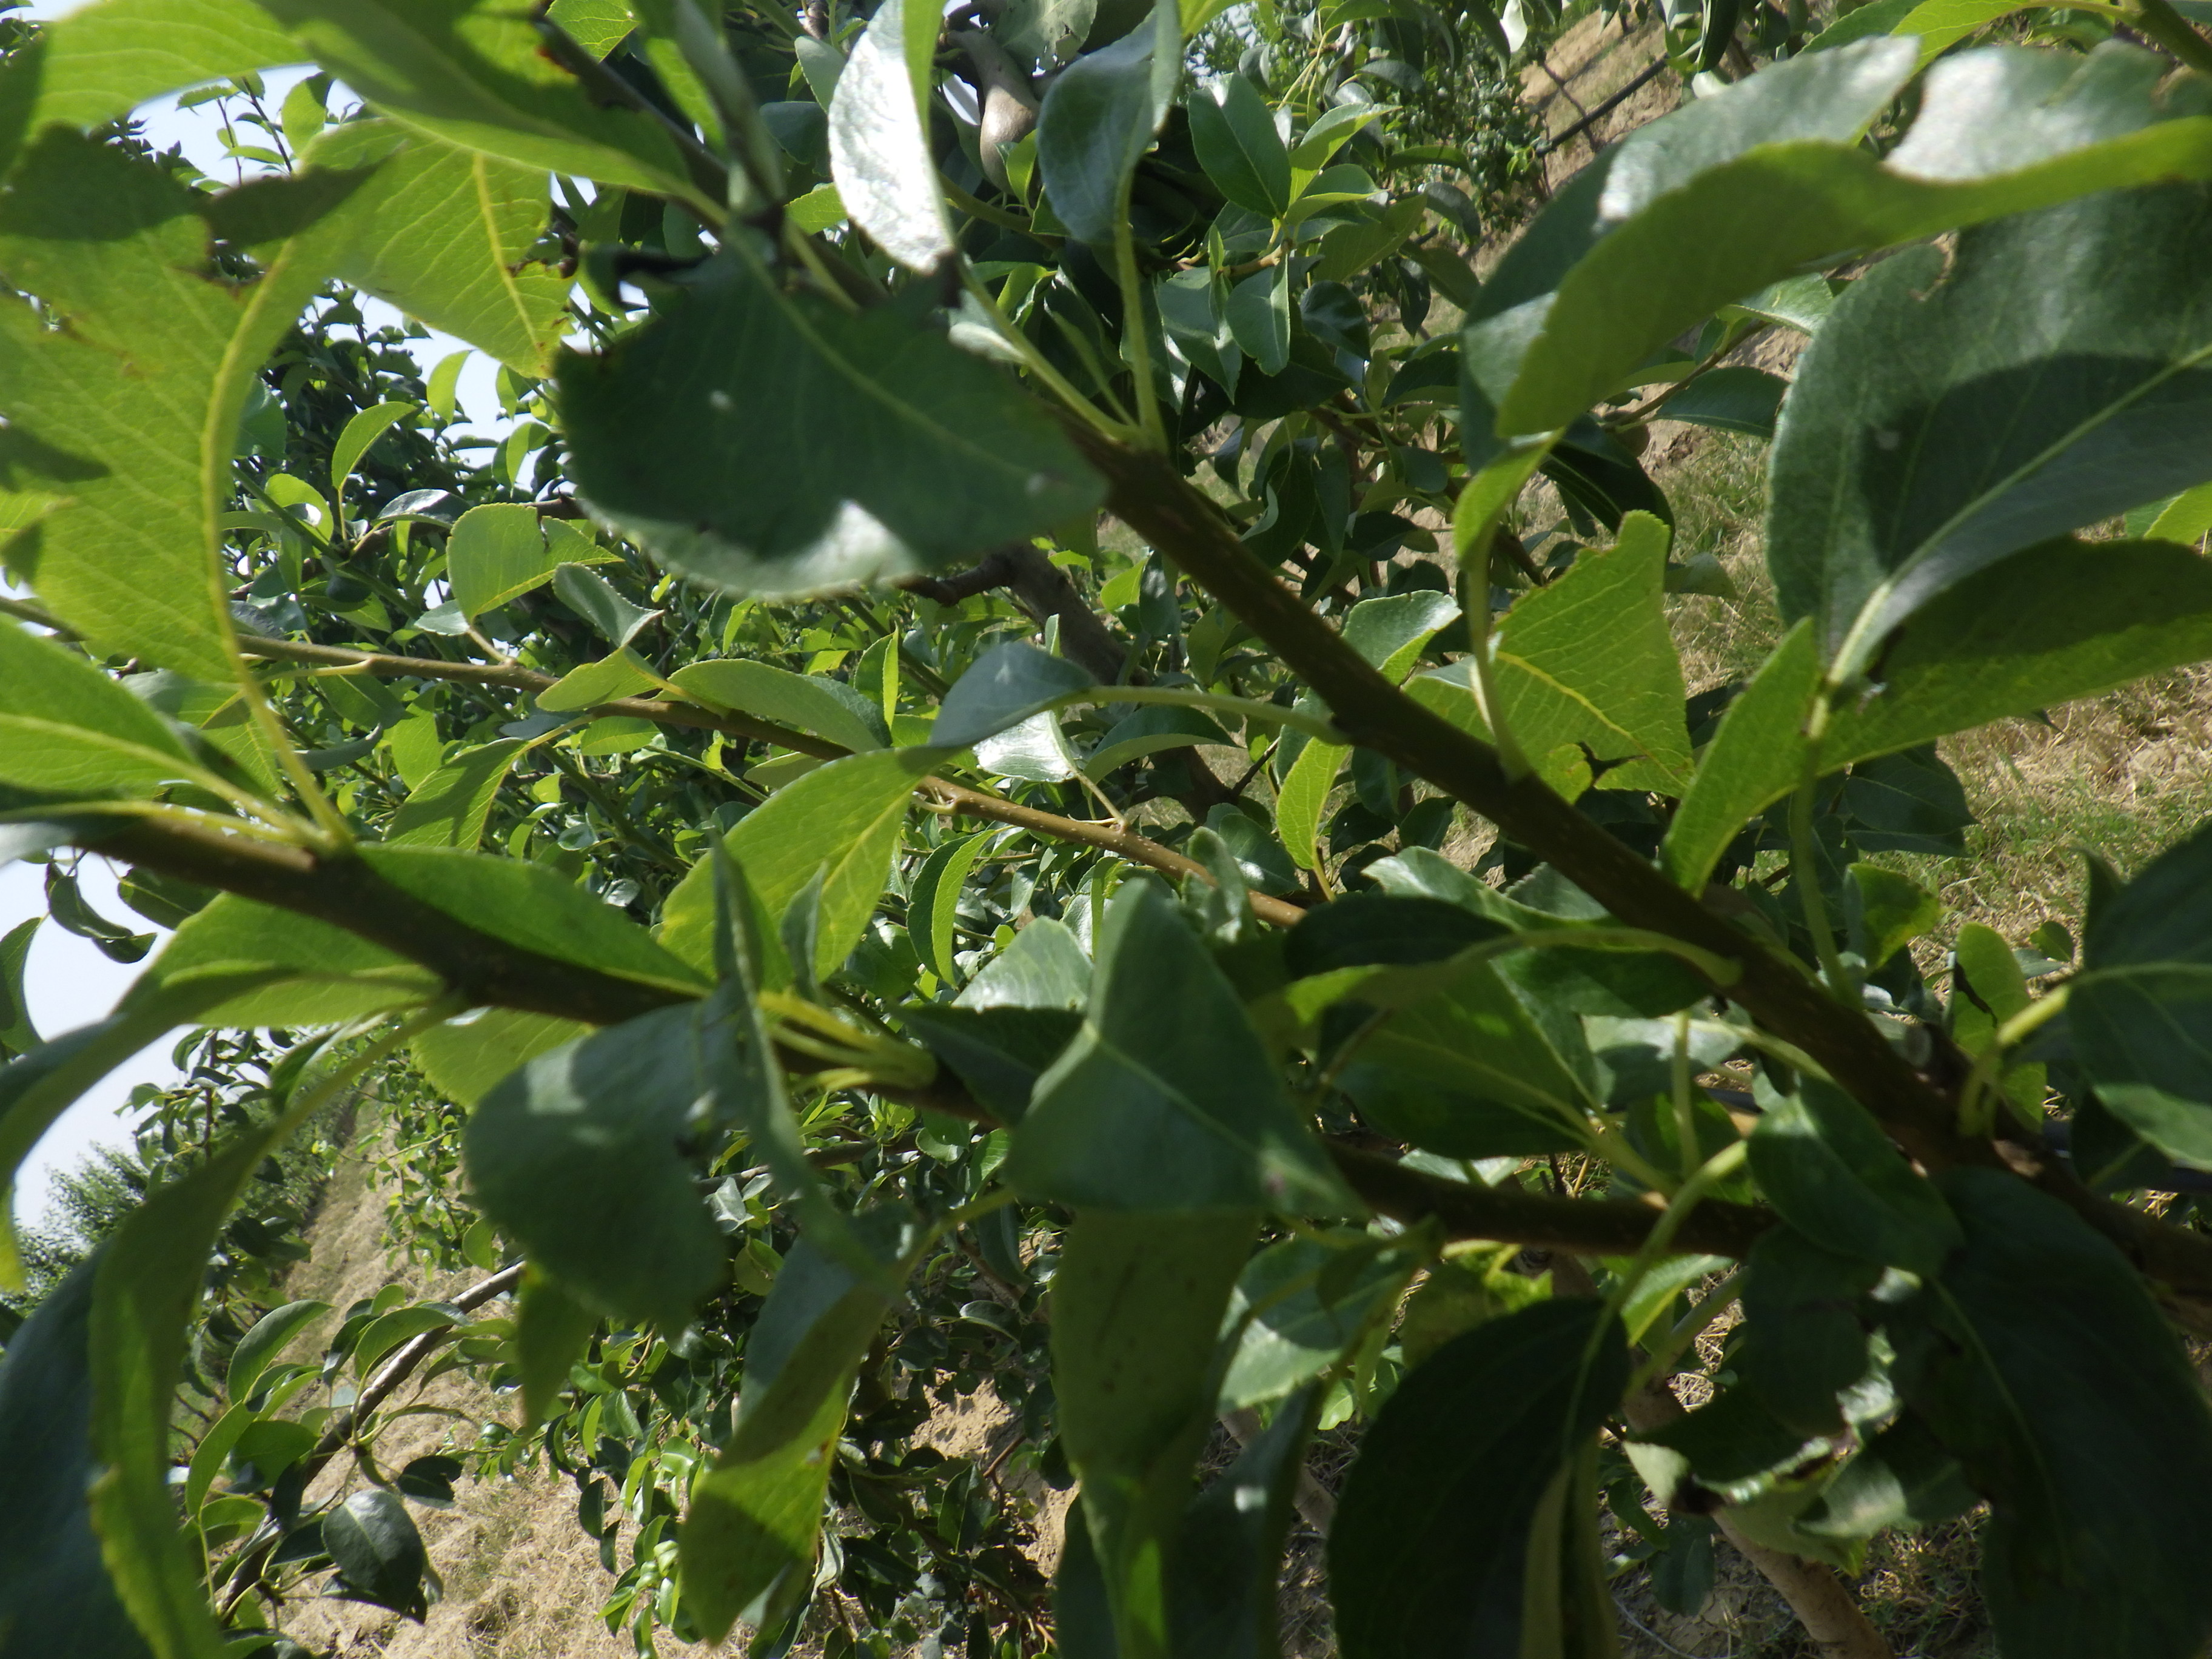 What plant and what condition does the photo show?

pear, mechanical damage
